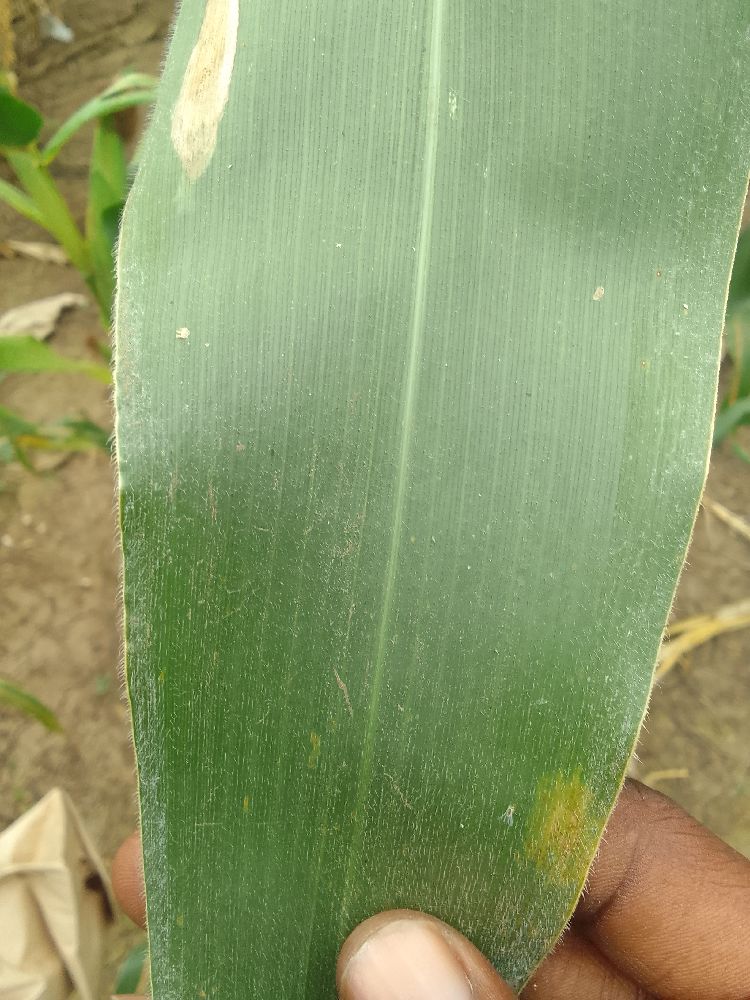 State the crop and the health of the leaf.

maize, healthy
